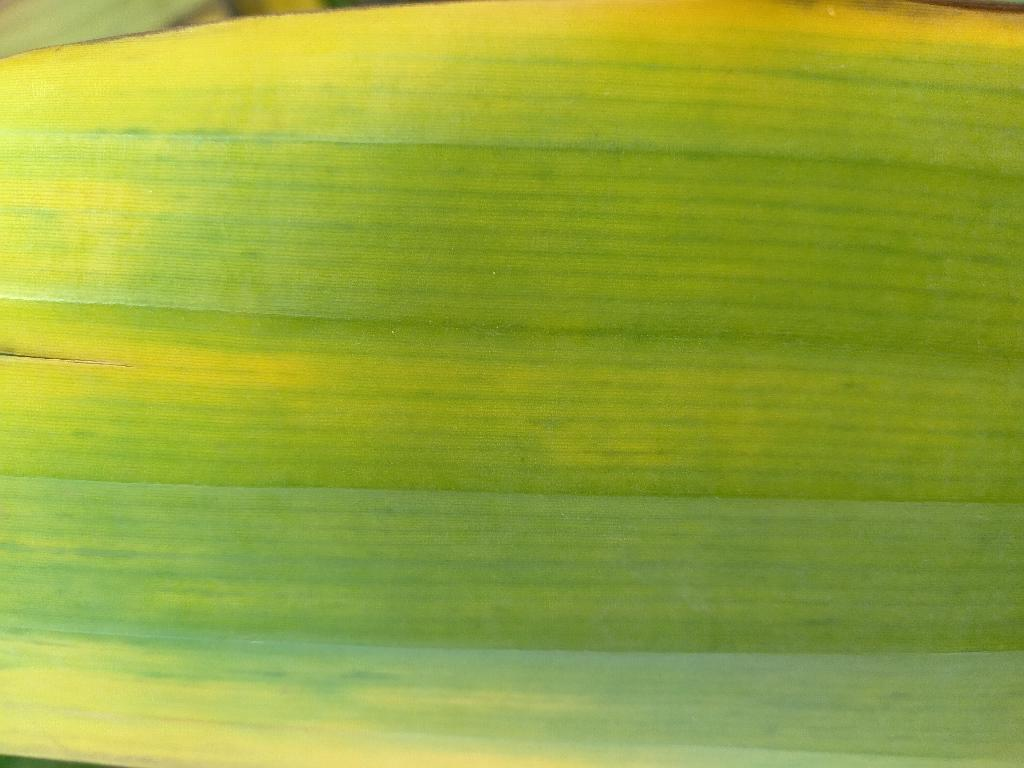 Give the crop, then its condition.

banana, fusarium wilt race 1
